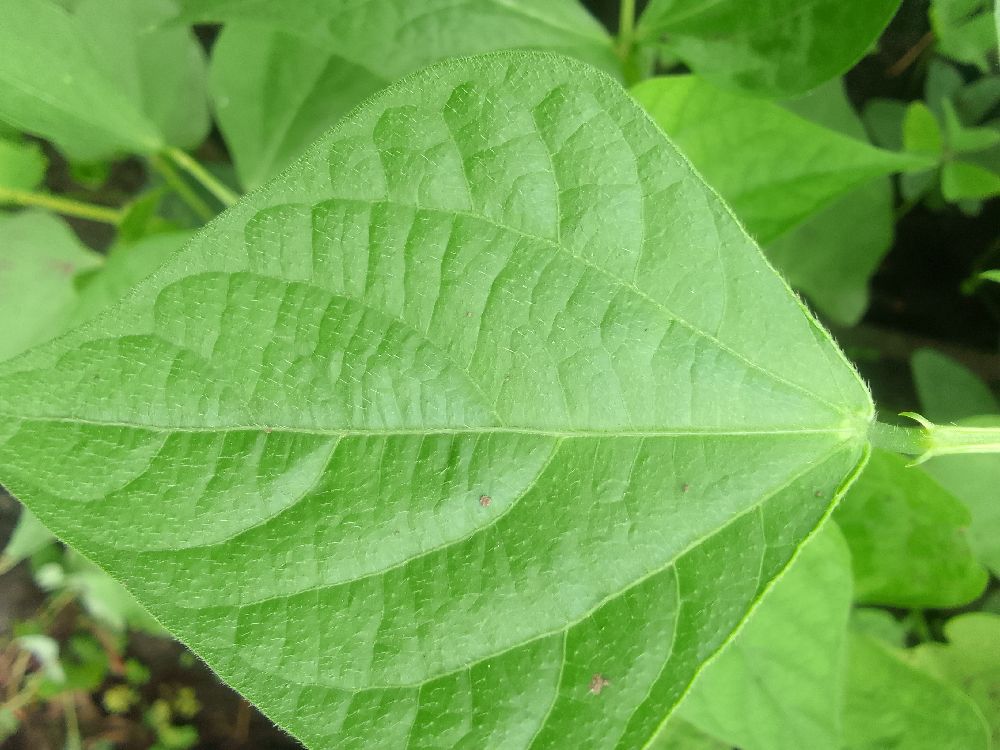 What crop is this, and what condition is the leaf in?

common bean, healthy
